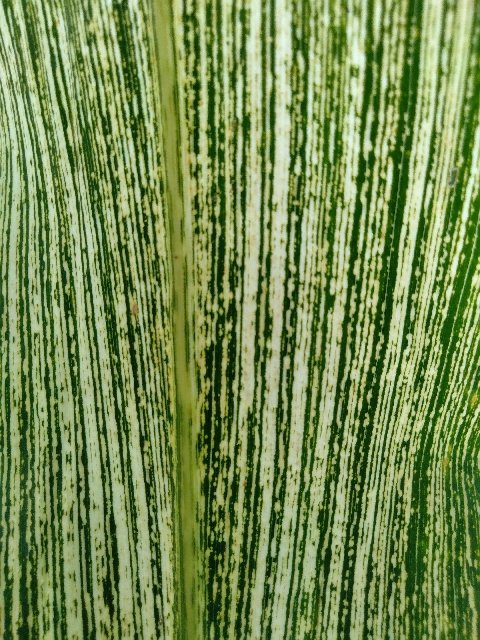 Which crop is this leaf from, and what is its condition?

maize, maize streak virus
